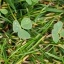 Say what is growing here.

unstructured weed
